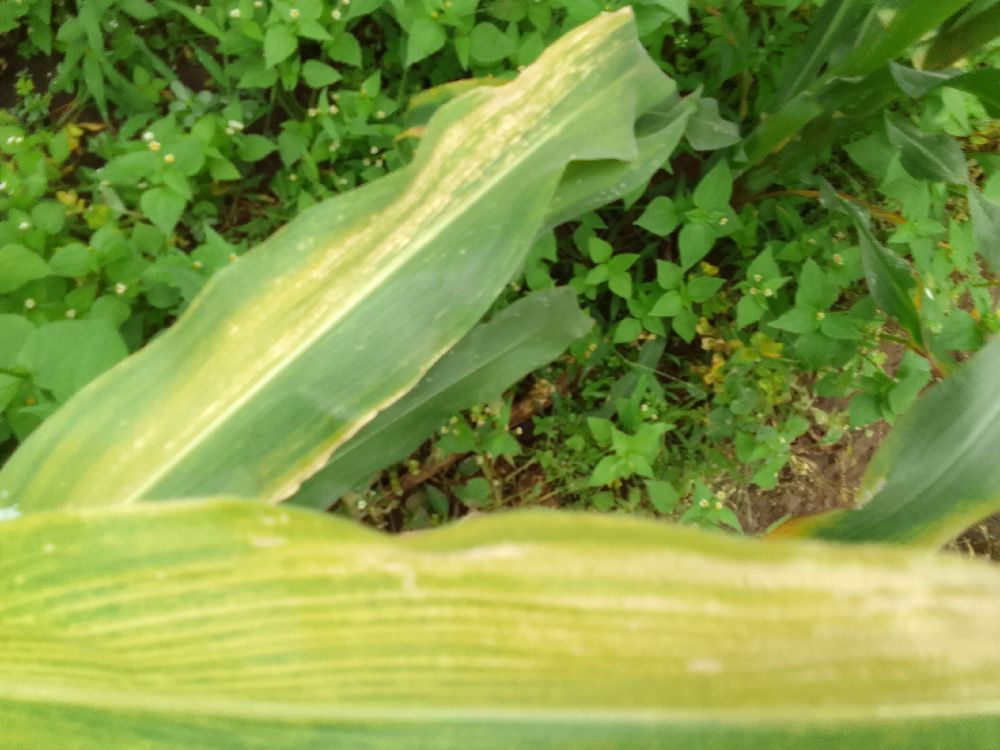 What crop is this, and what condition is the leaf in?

maize, maize lethal necrosis
